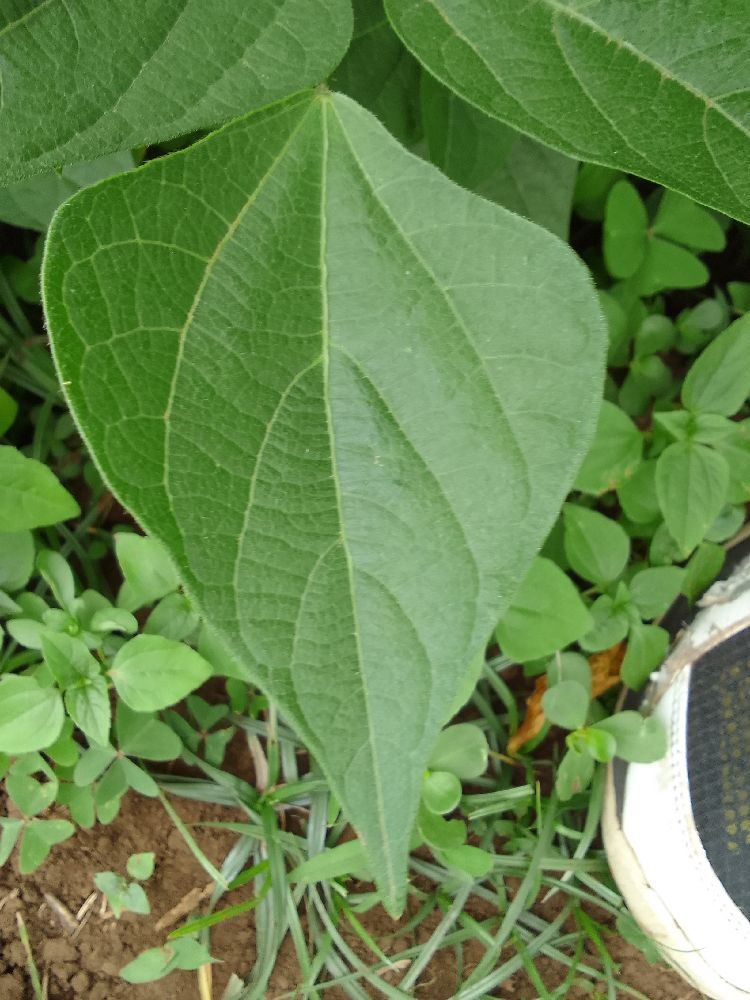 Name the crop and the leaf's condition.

common bean, healthy
